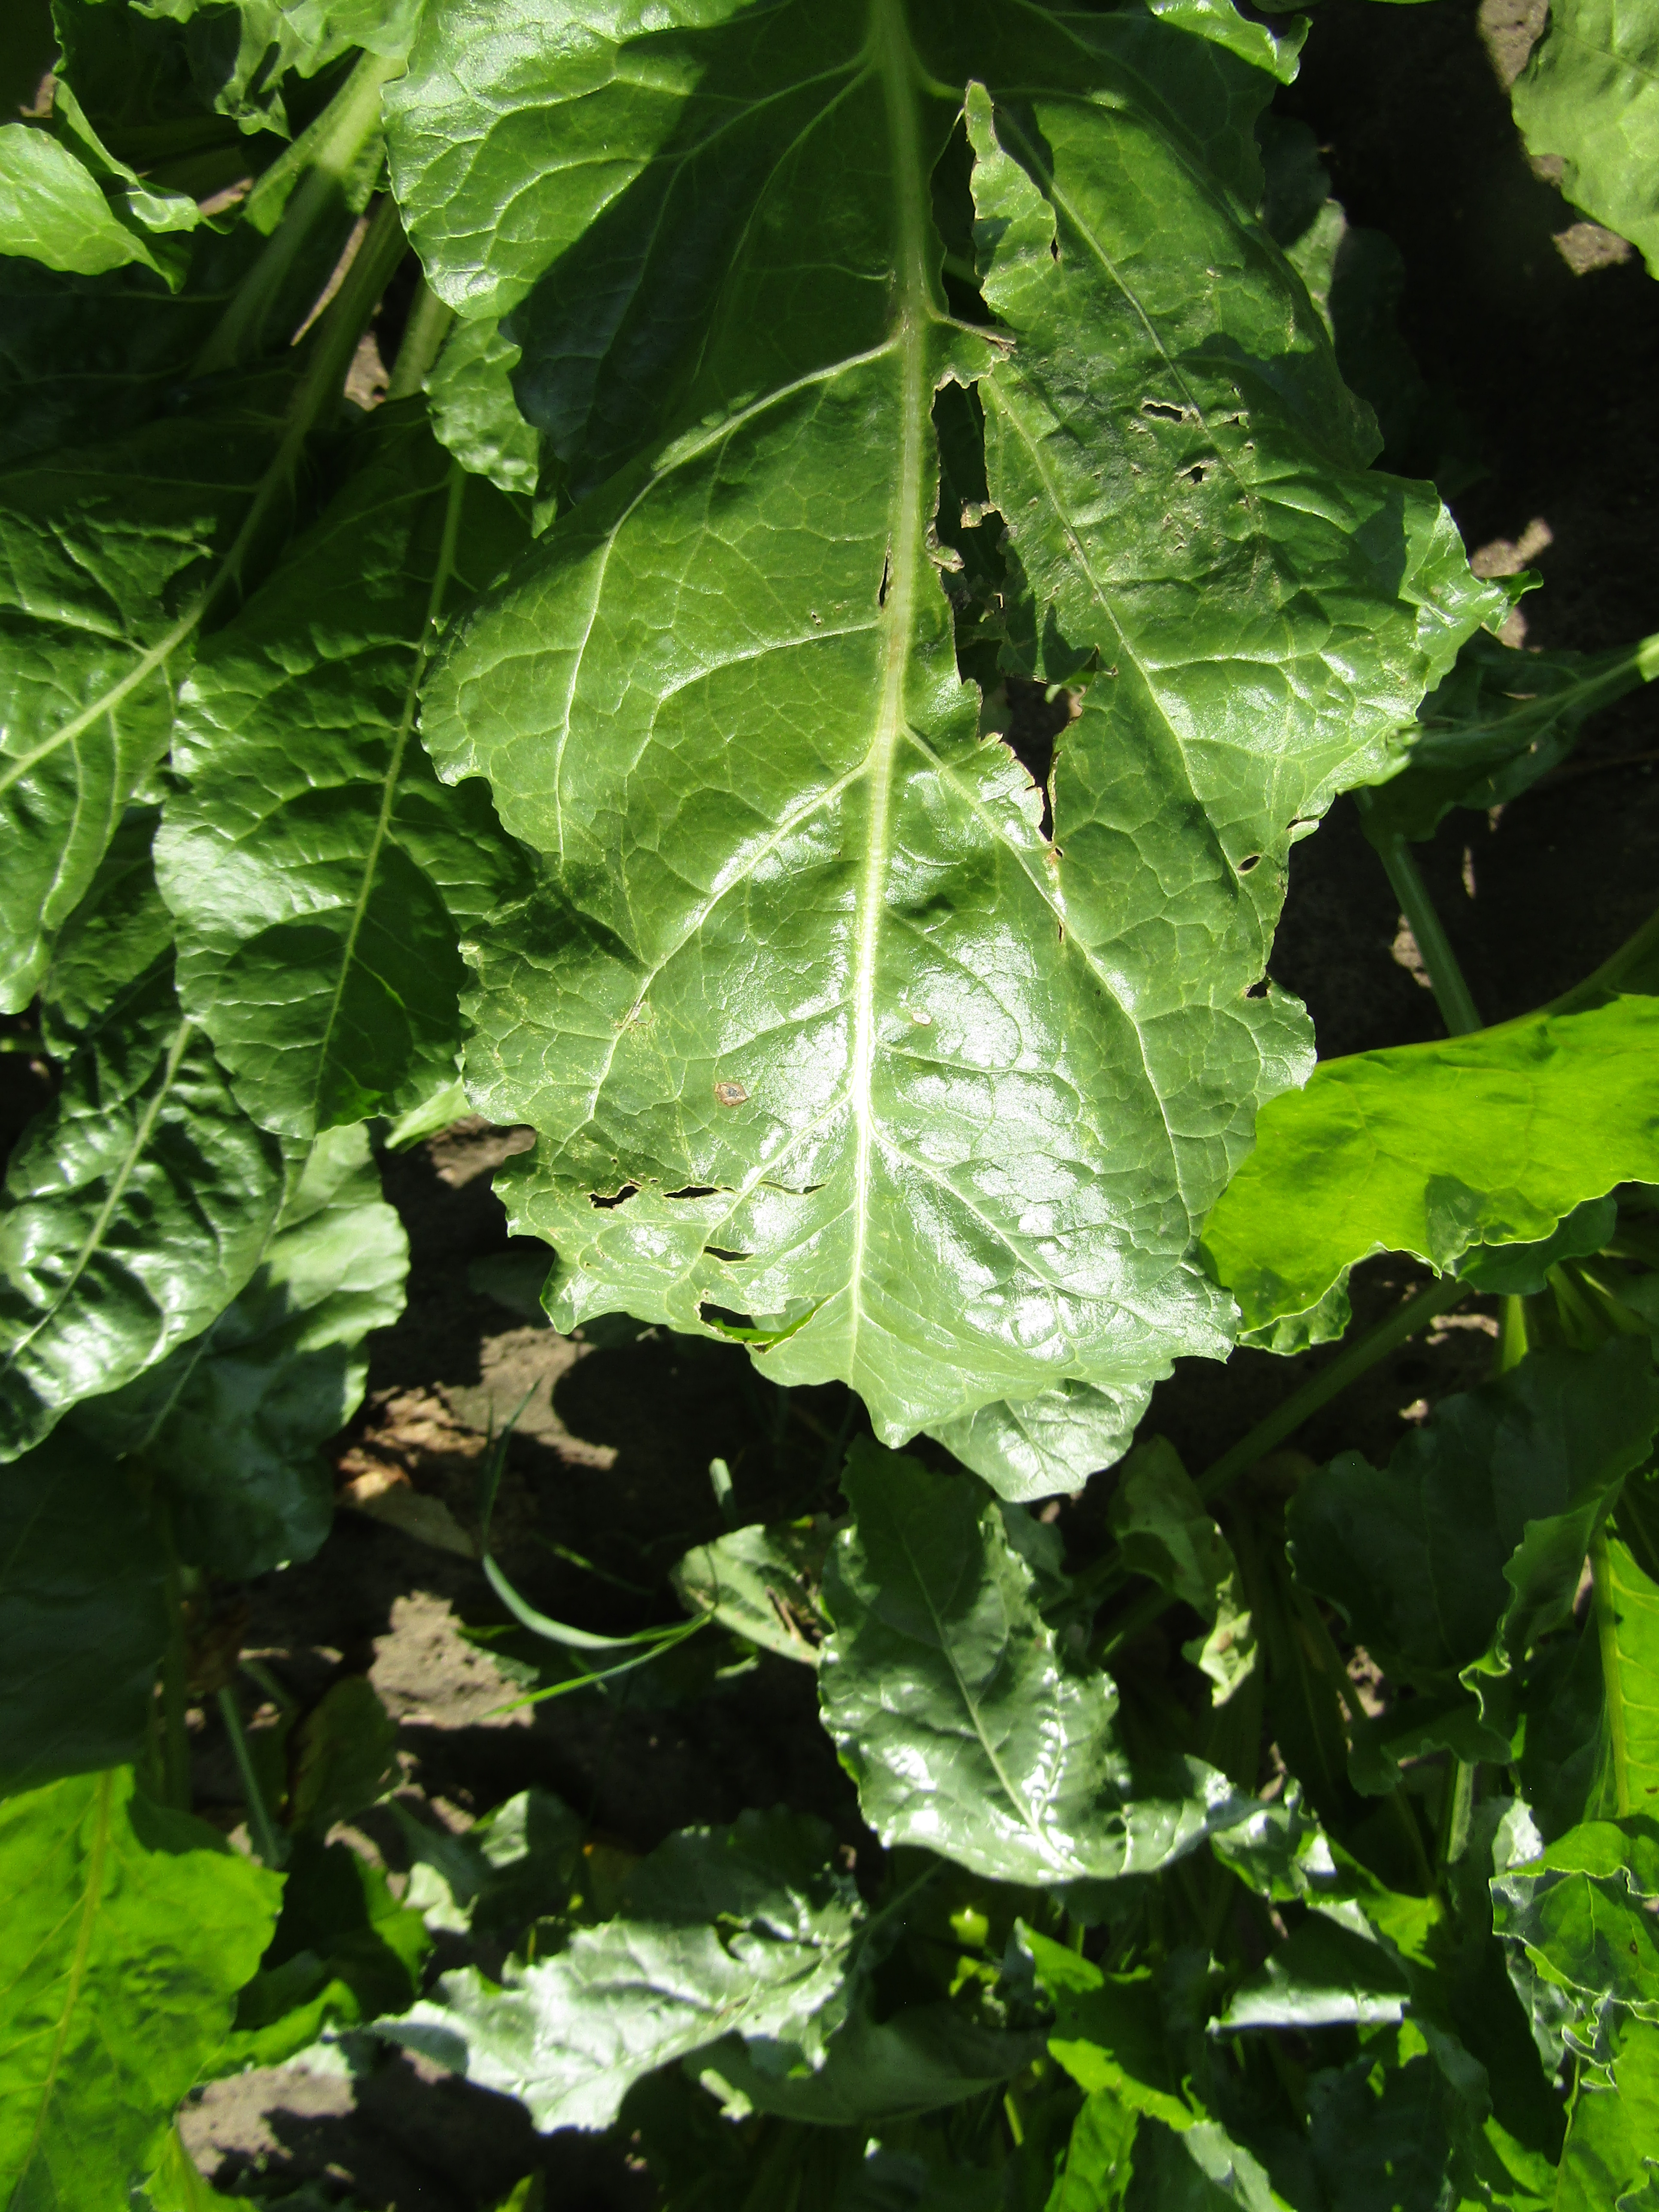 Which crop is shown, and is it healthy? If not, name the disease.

beet, cercospora
